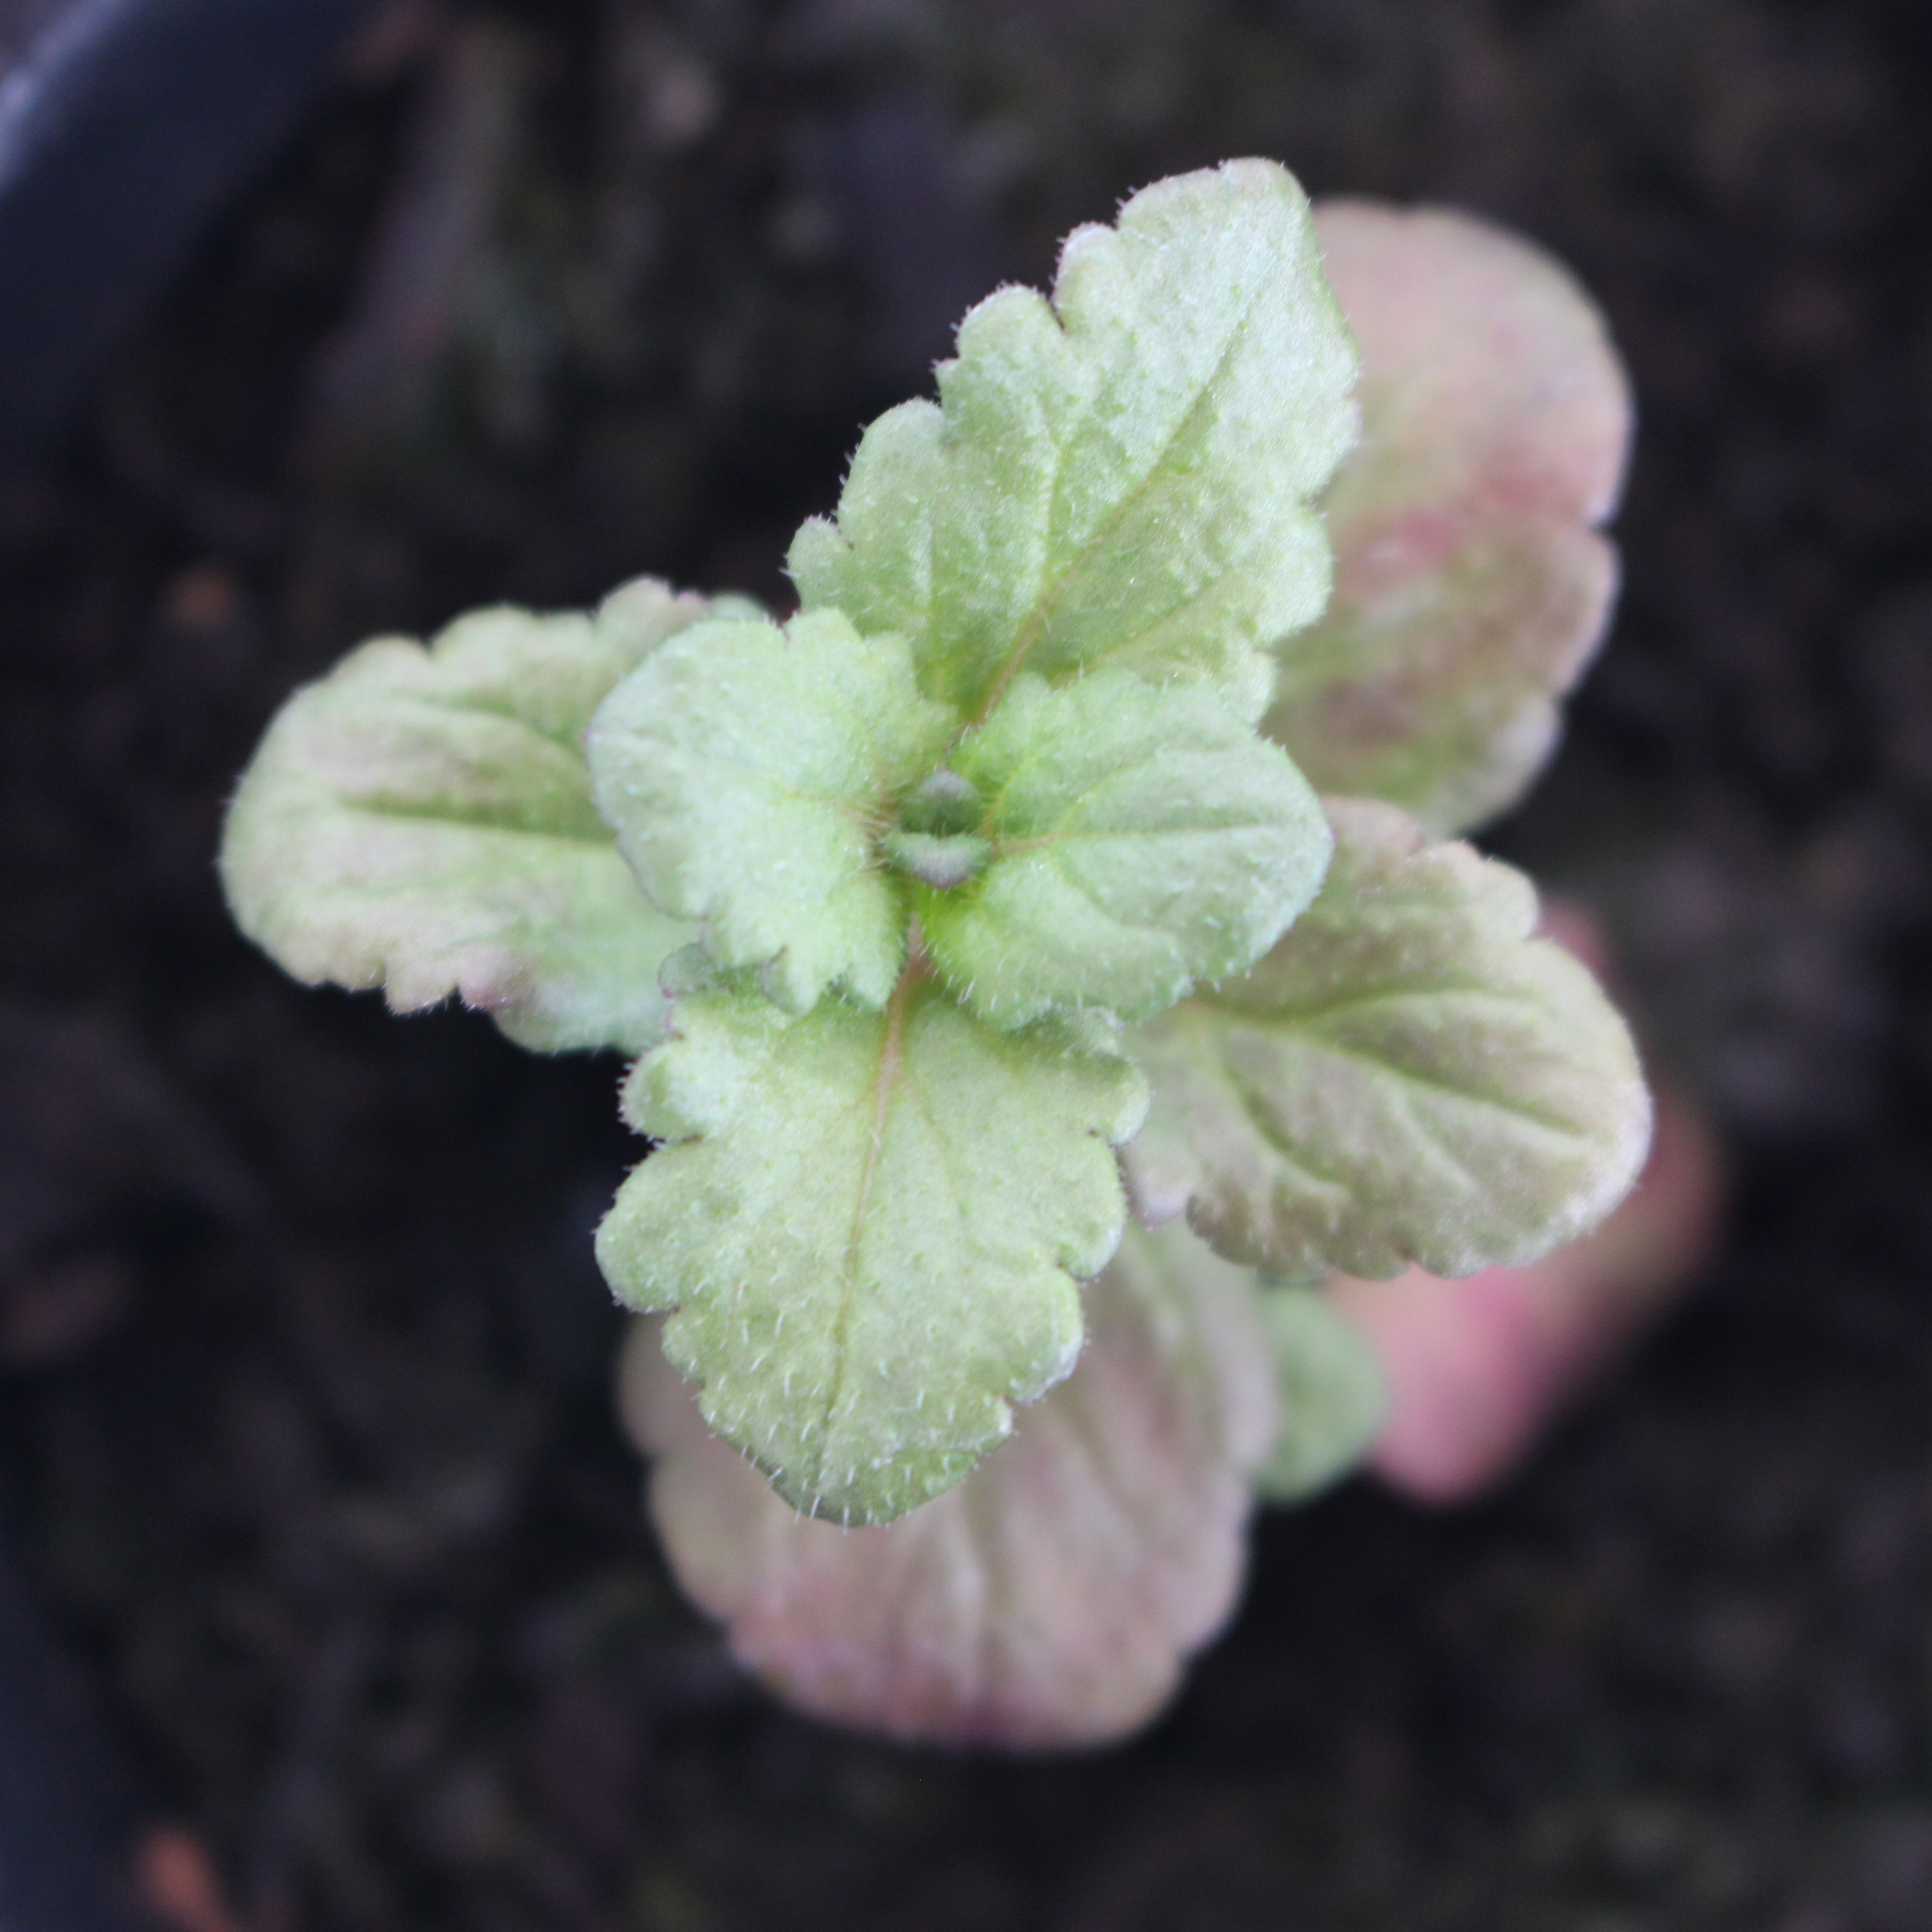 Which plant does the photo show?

Veronica persica
